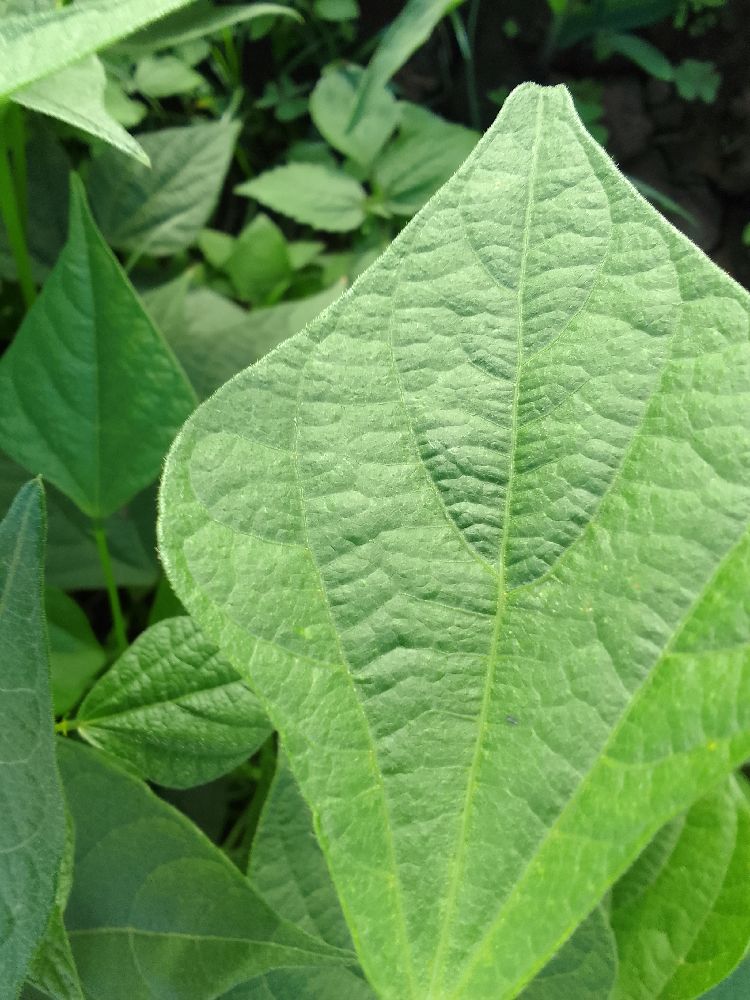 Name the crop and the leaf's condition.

common bean, healthy
